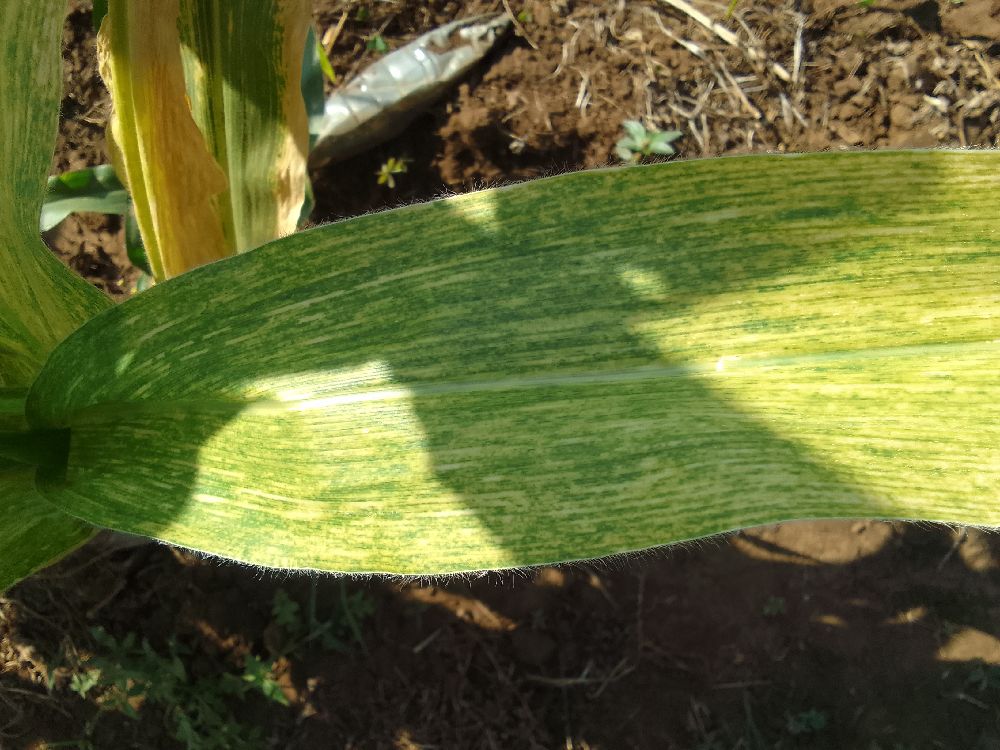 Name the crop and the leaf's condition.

maize, maize lethal necrosis
